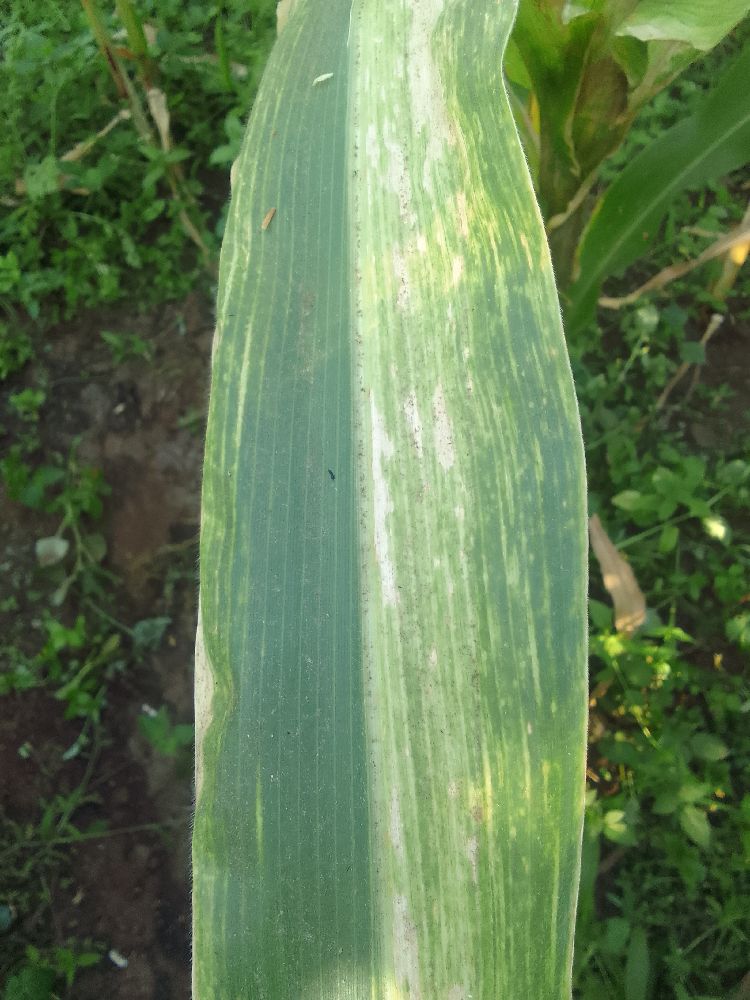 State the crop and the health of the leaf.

maize, maize lethal necrosis
